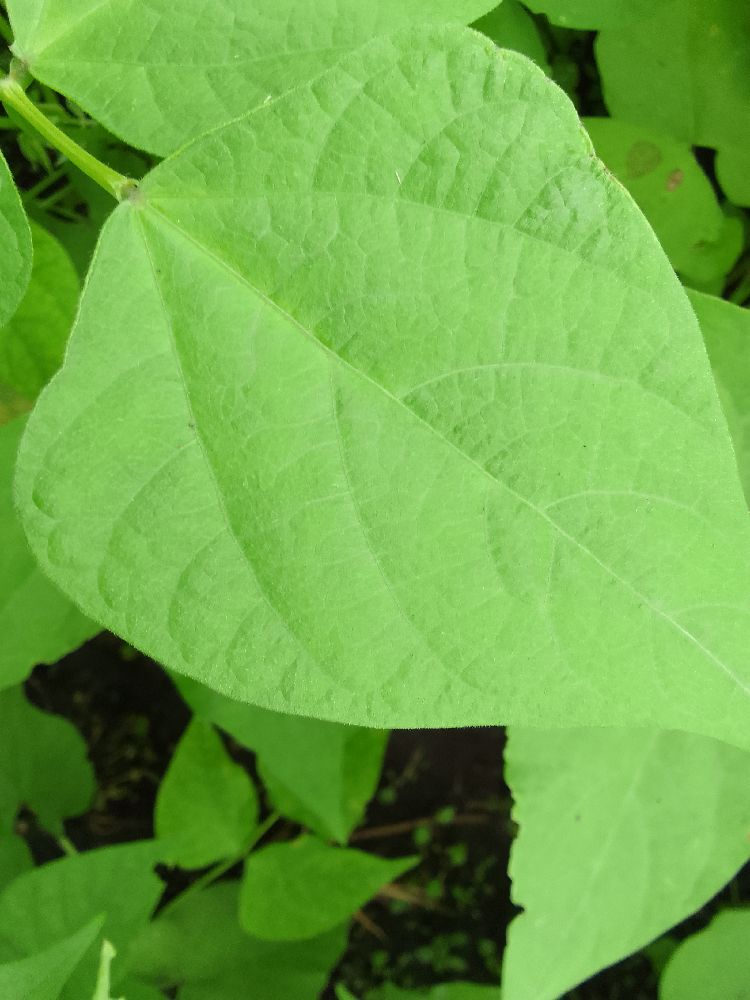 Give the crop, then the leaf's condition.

common bean, healthy
